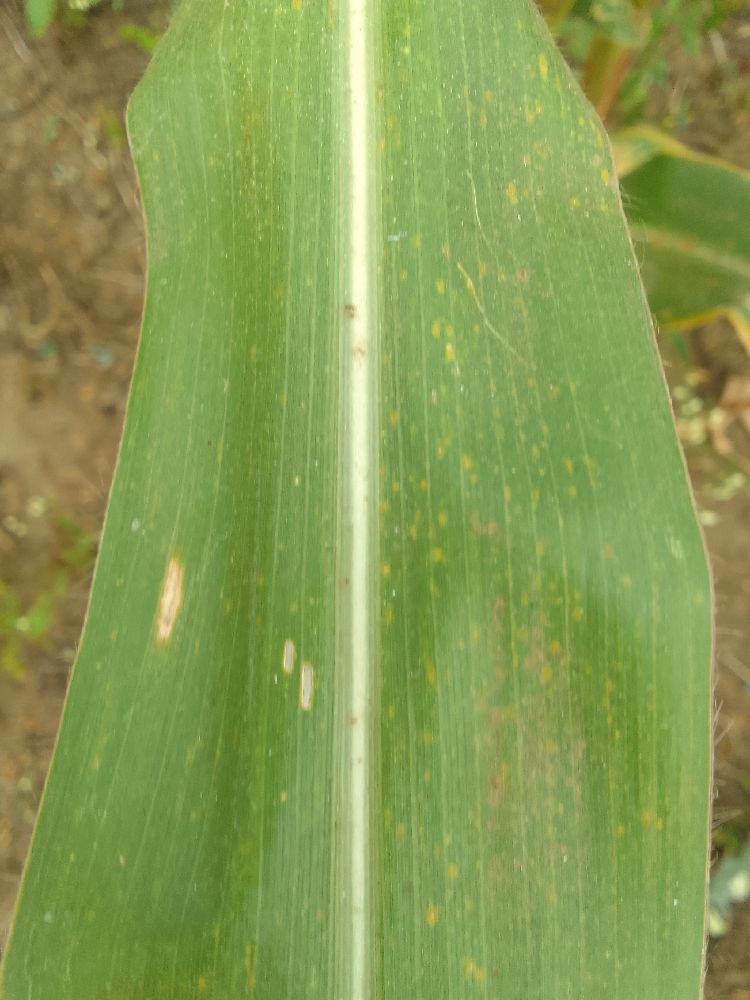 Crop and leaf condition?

maize, healthy
